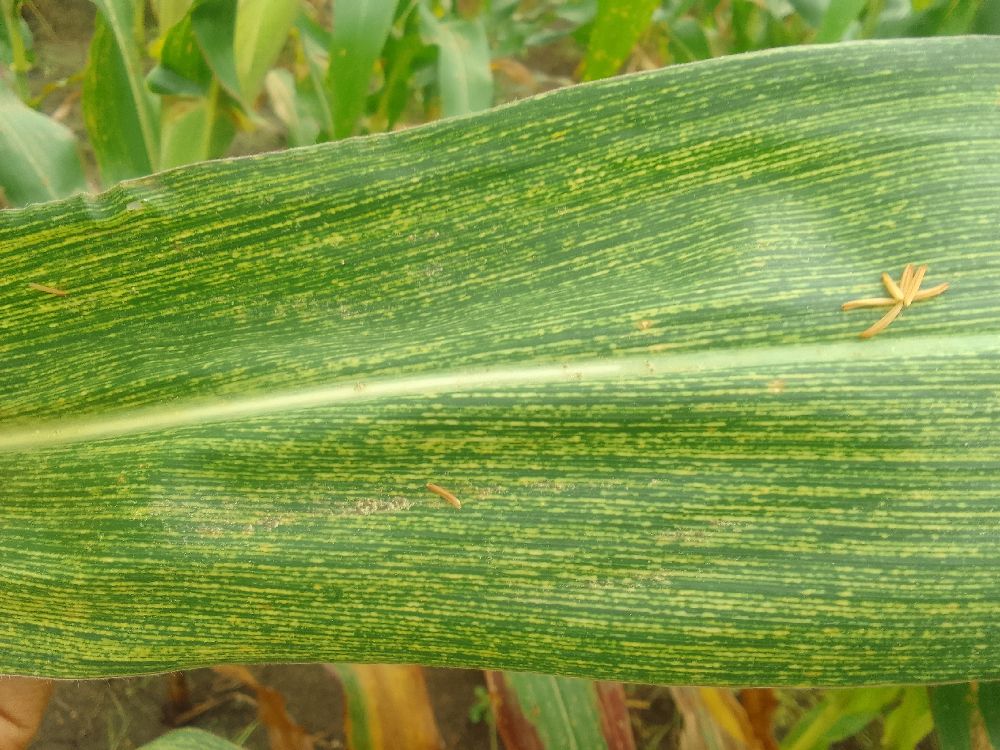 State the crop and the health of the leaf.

maize, maize streak virus
